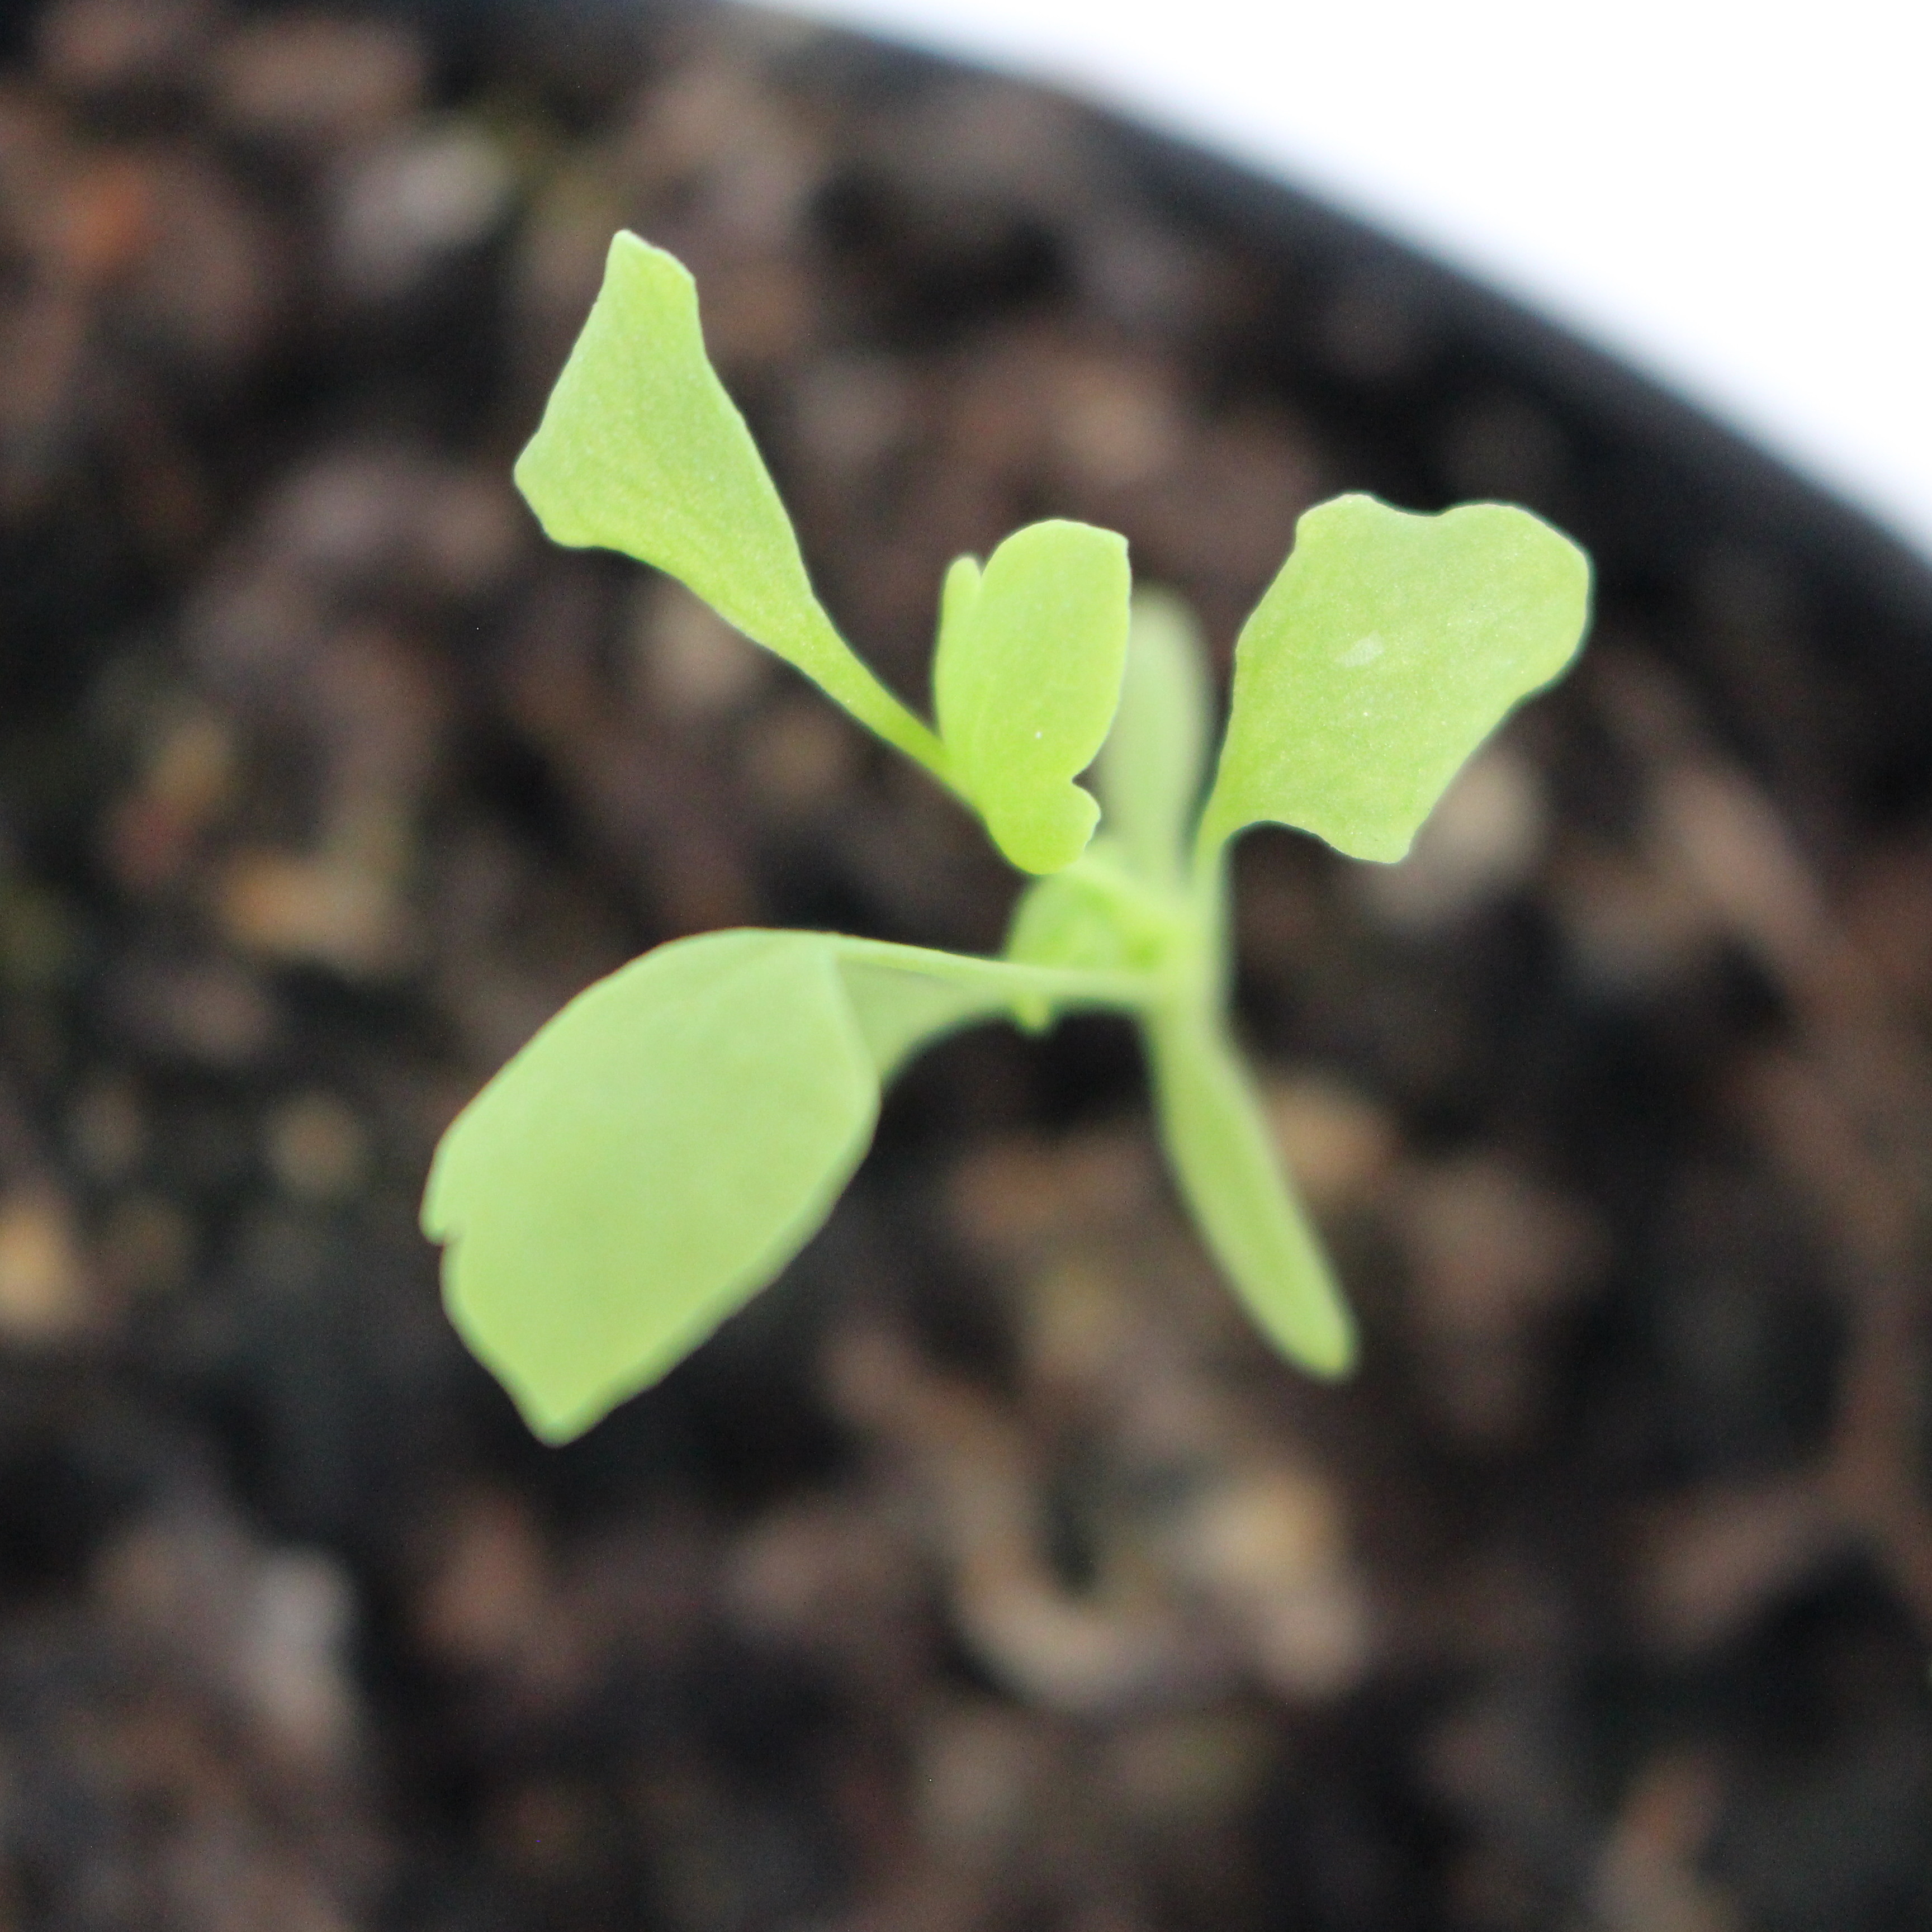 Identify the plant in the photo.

Papaver rhoeas
